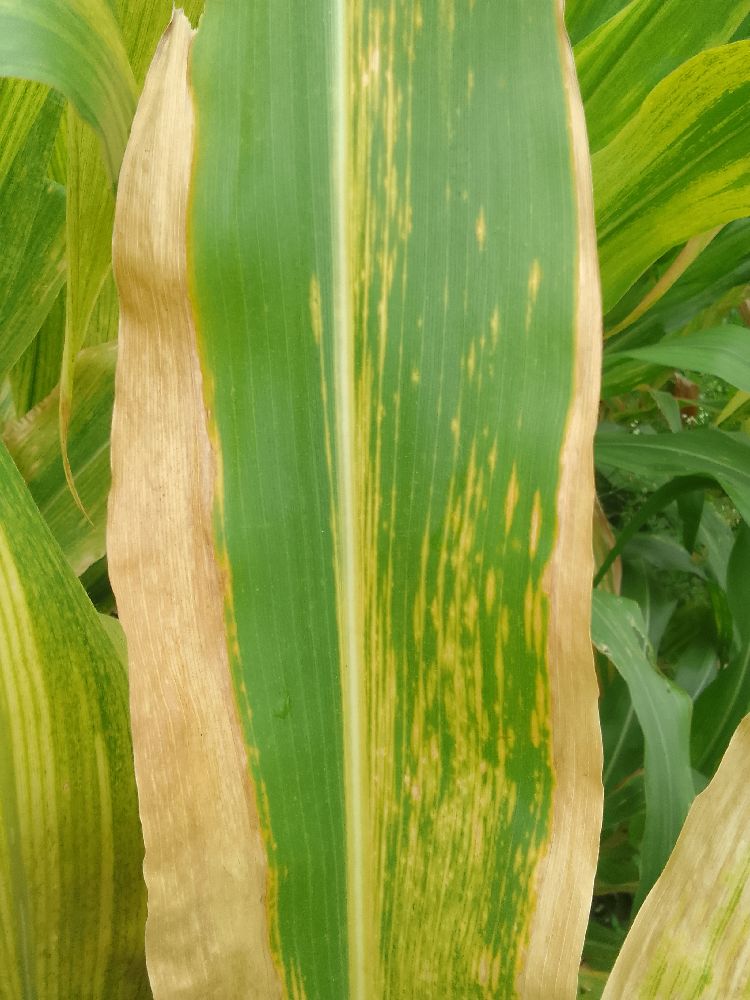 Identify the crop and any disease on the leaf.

maize, maize lethal necrosis
